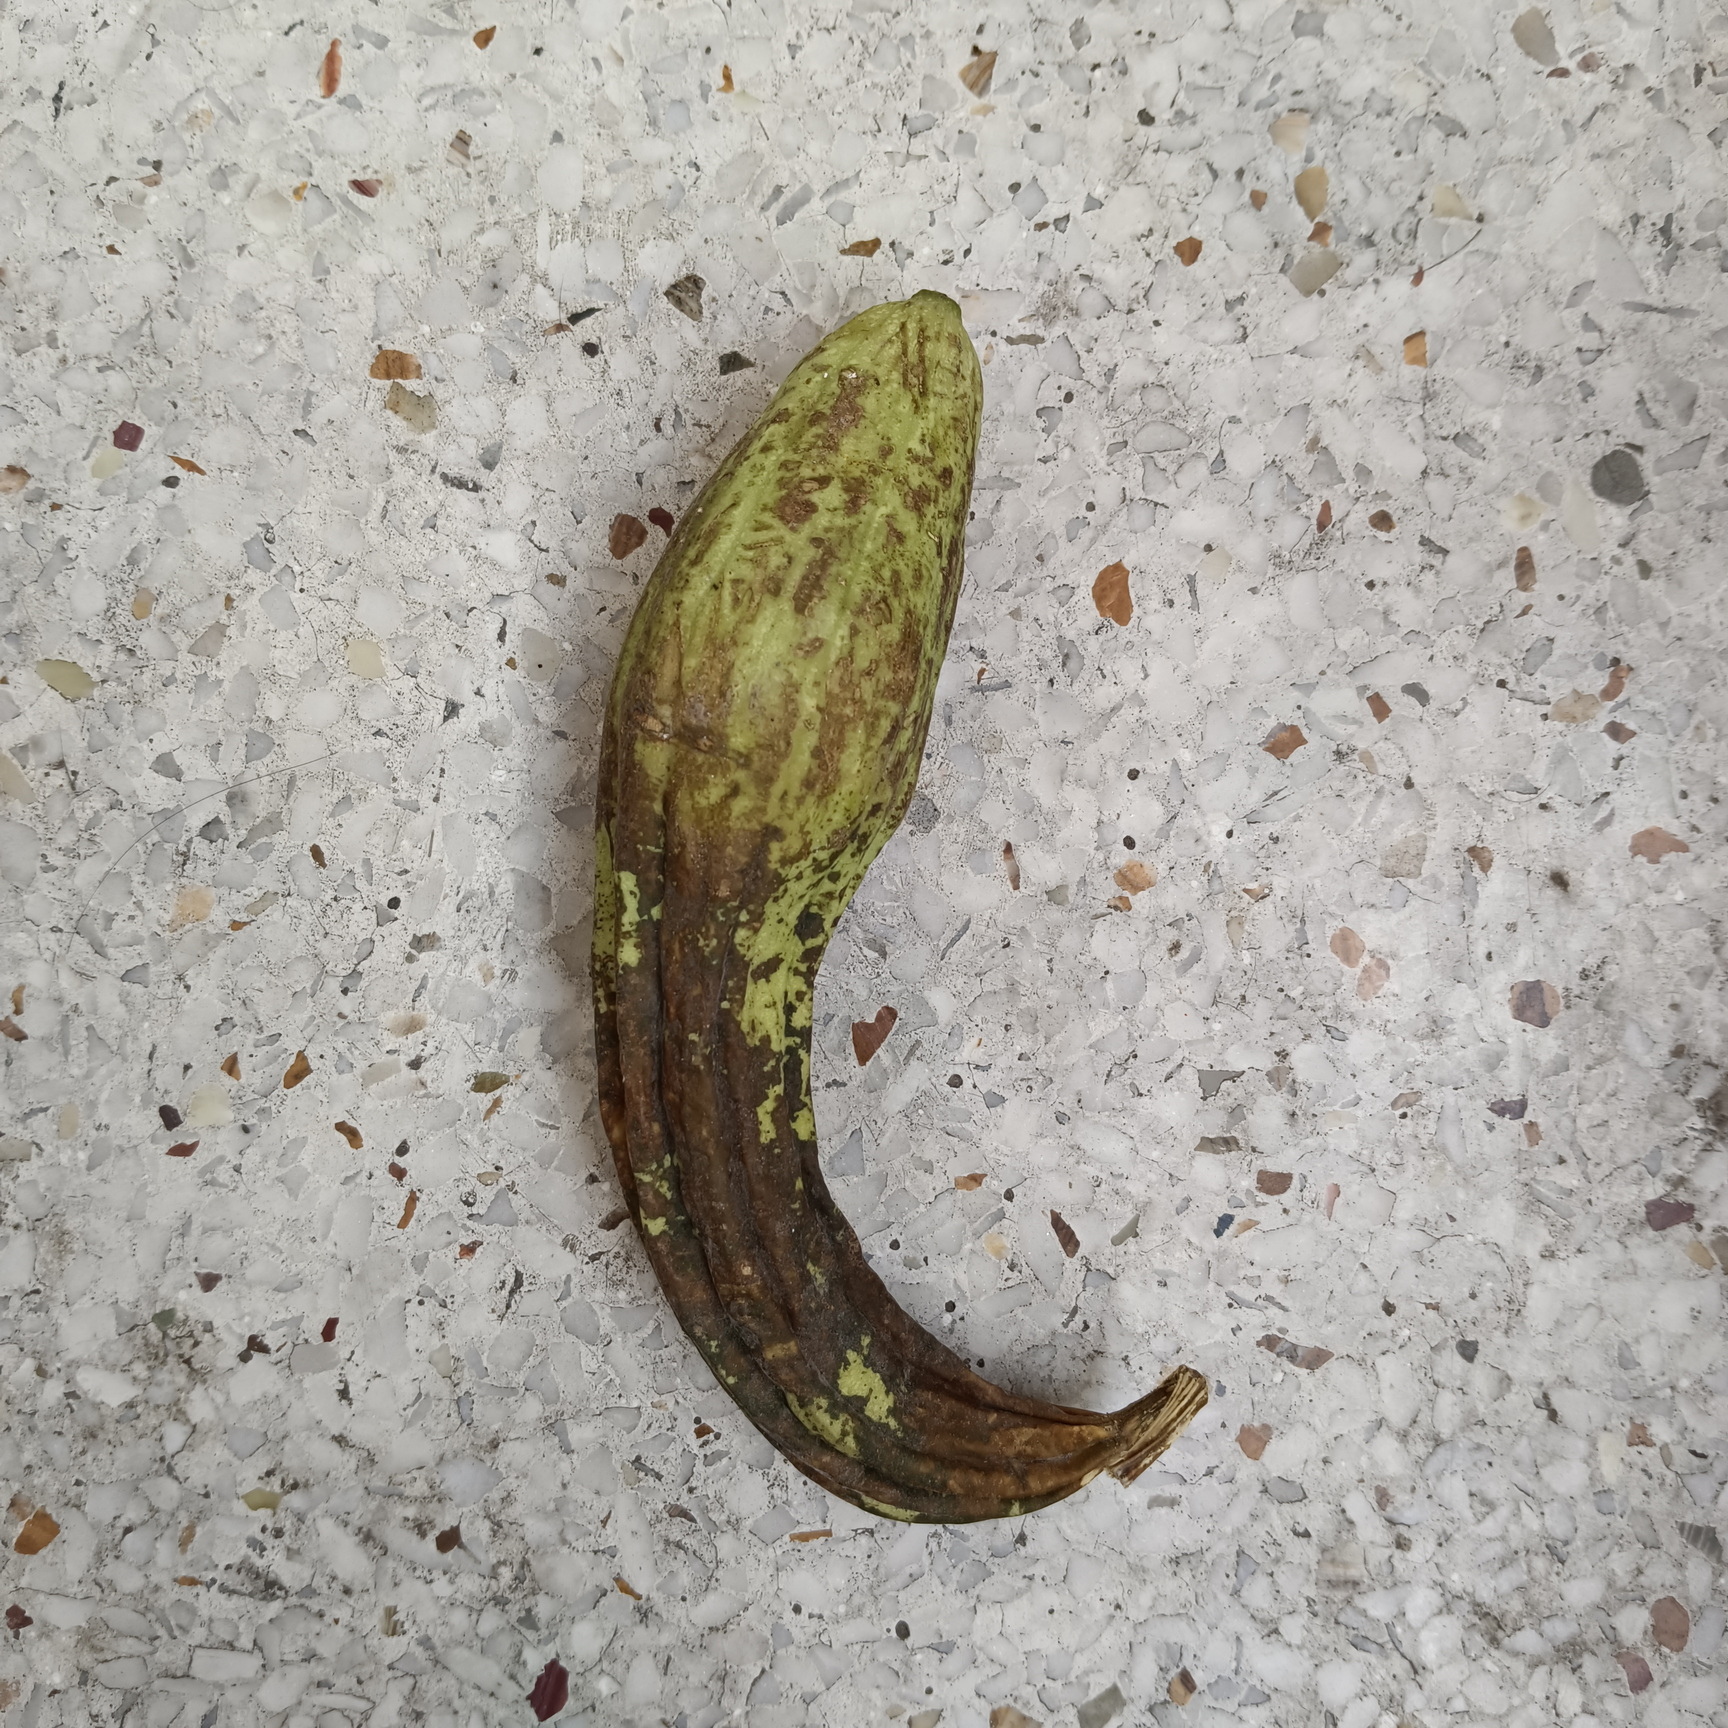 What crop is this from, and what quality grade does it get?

luffa, faulty
